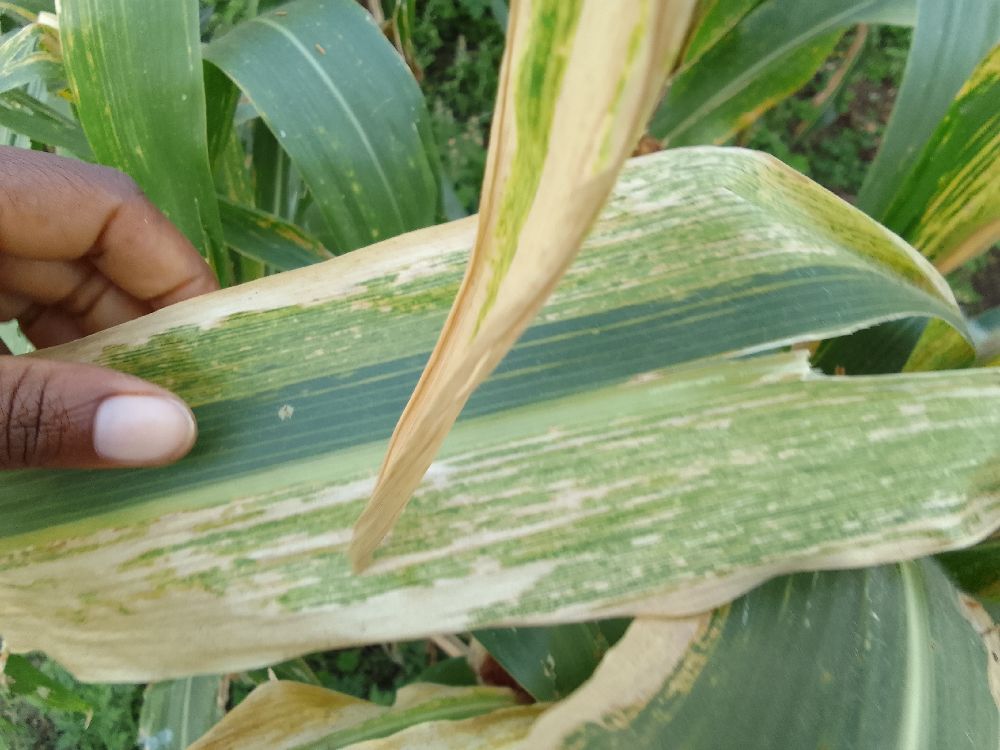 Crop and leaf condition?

maize, maize lethal necrosis
